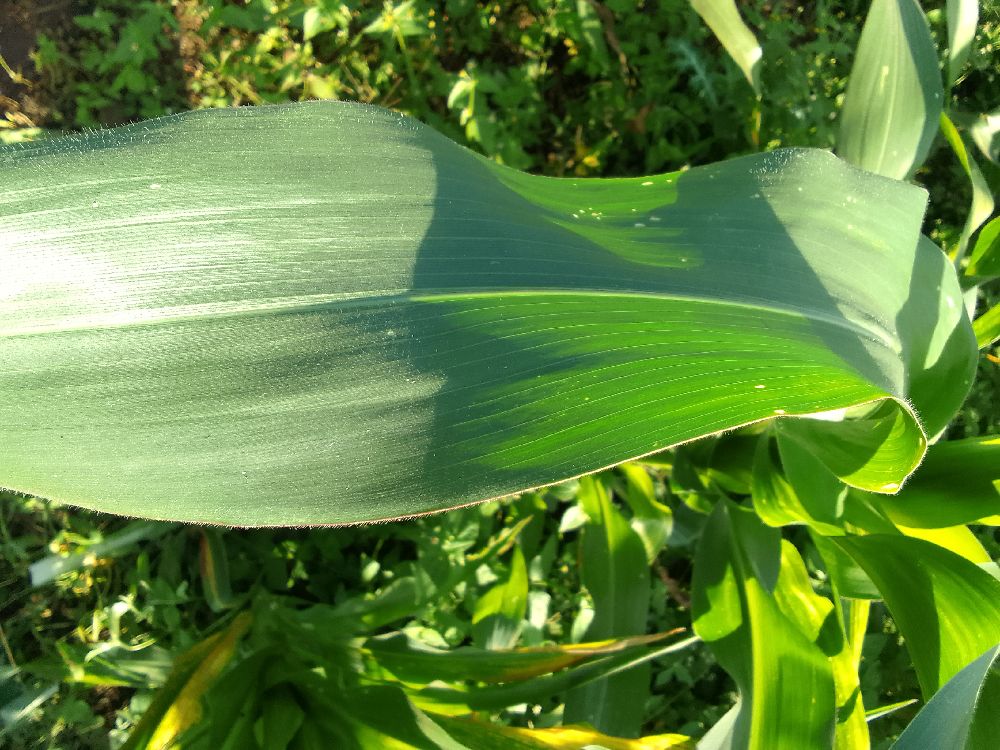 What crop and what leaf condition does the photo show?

maize, healthy
